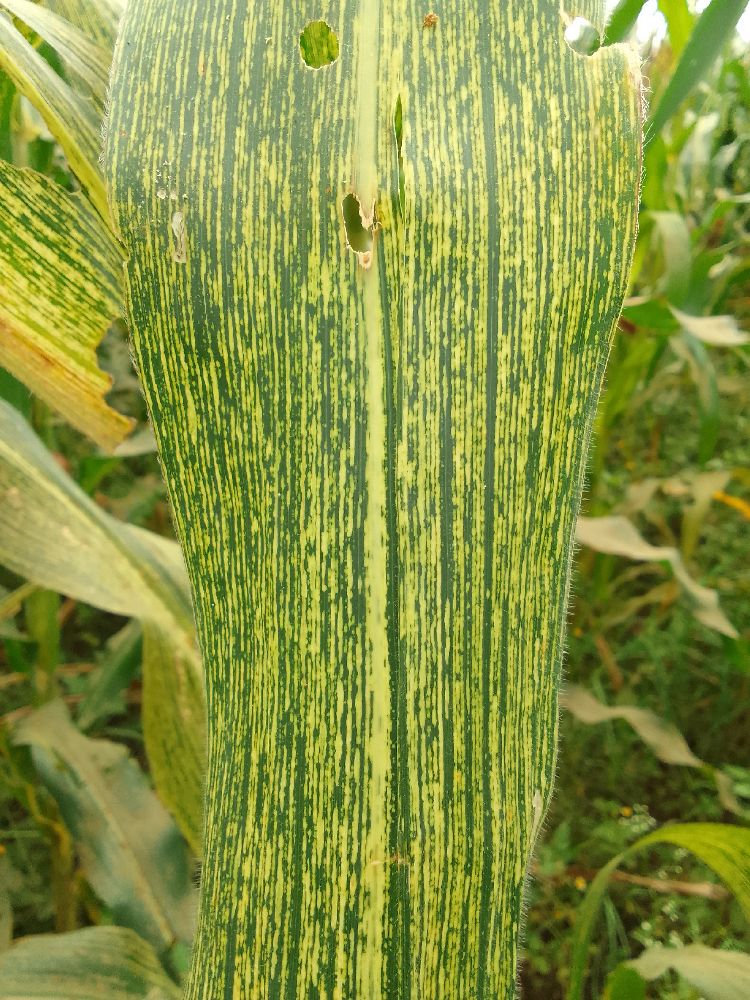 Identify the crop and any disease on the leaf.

maize, maize streak virus
